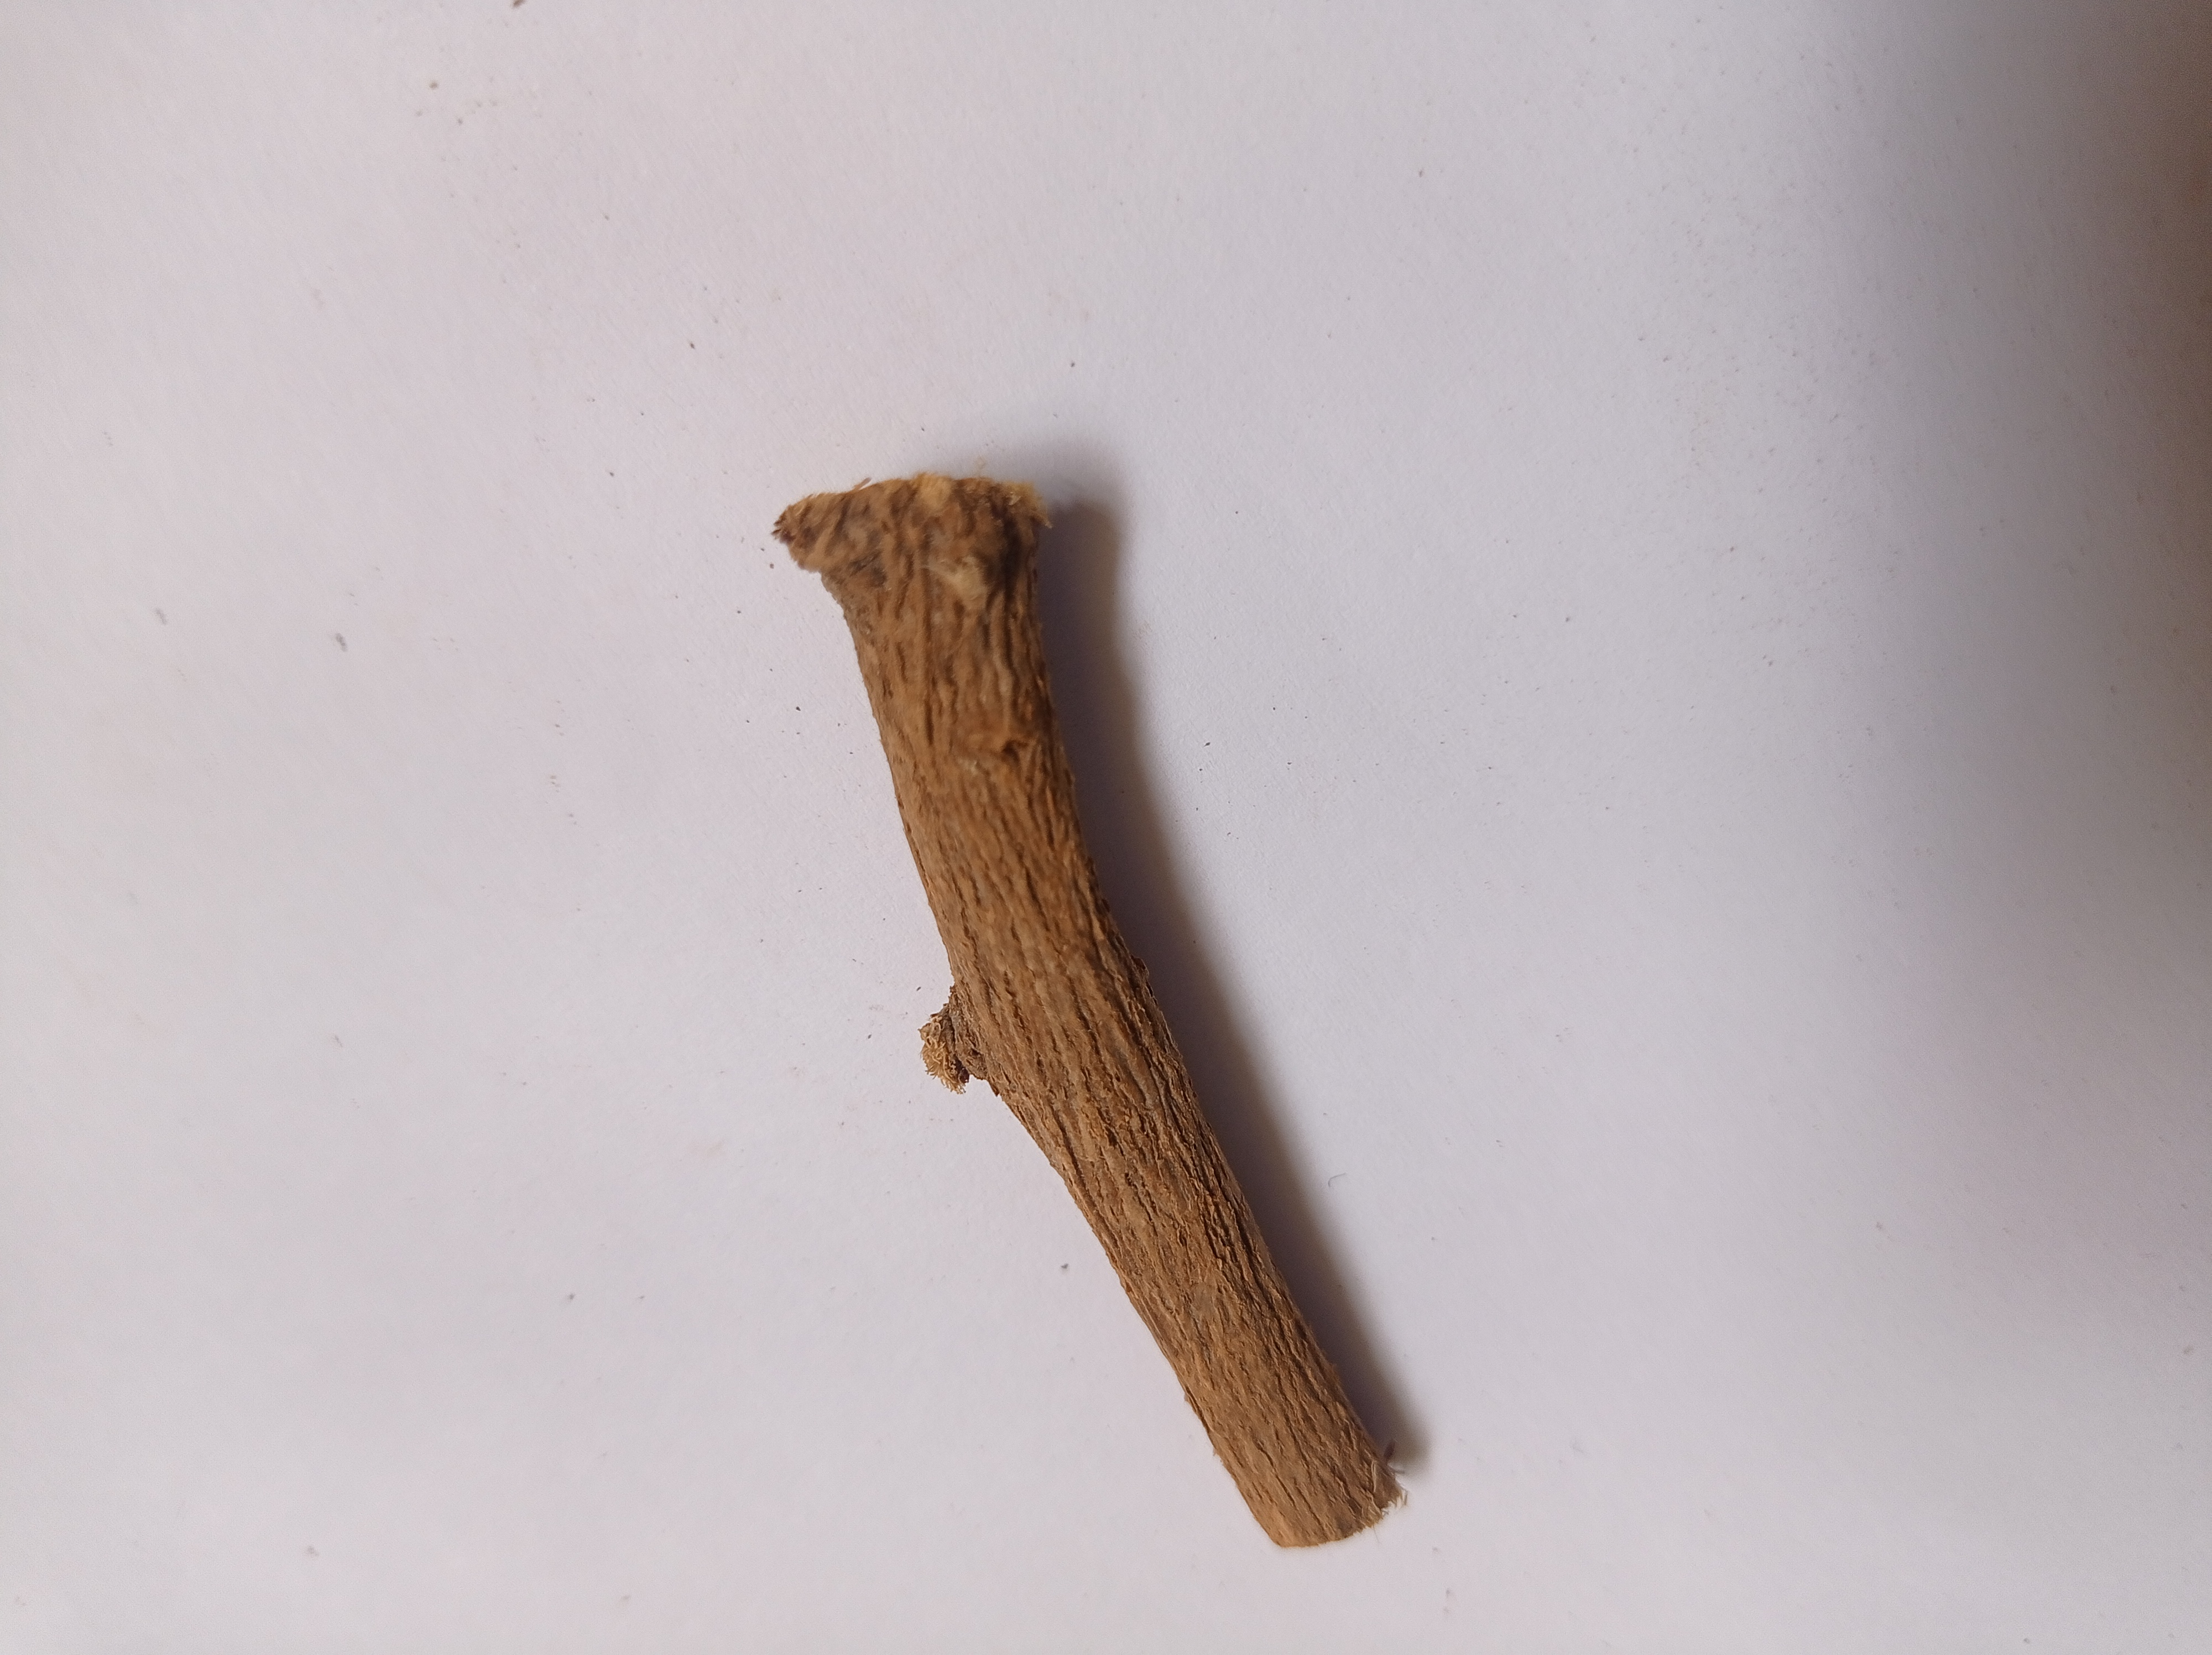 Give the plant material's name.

jesthamadh
